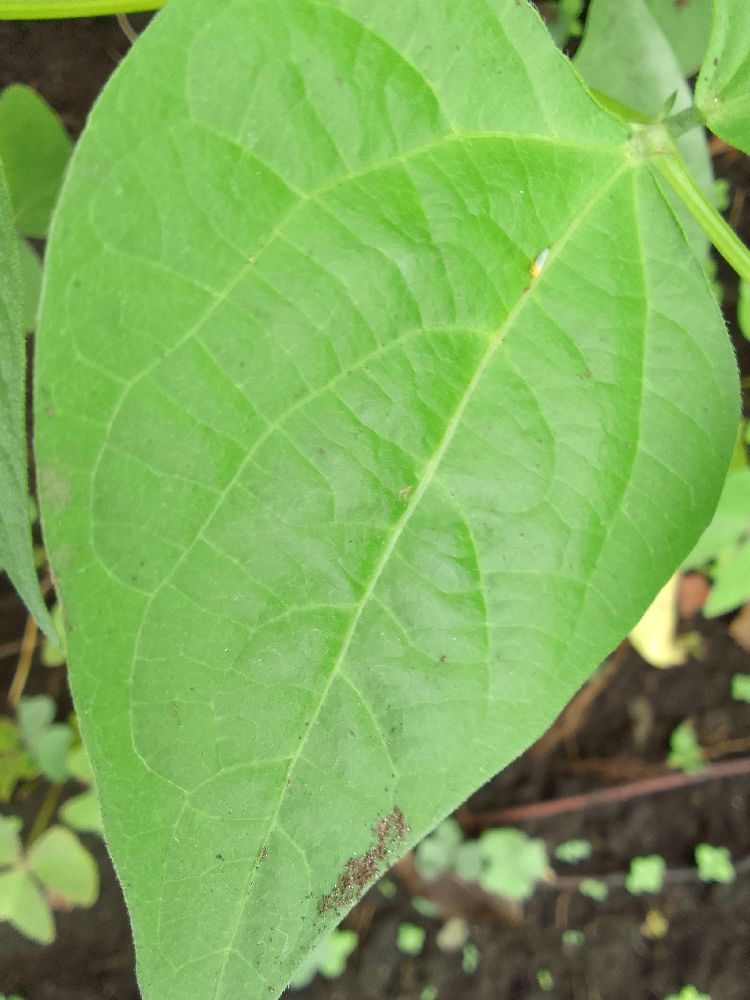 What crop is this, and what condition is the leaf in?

common bean, healthy
